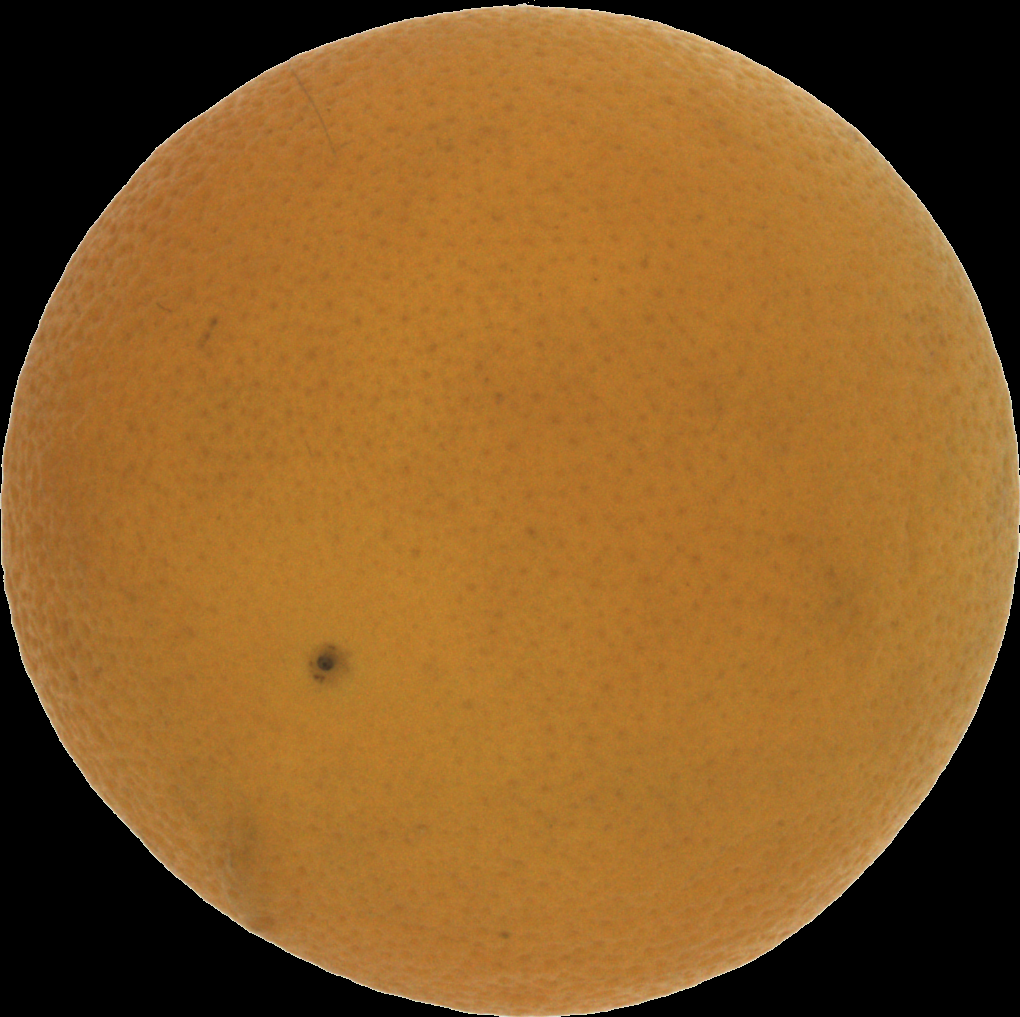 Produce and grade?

orange, bad
